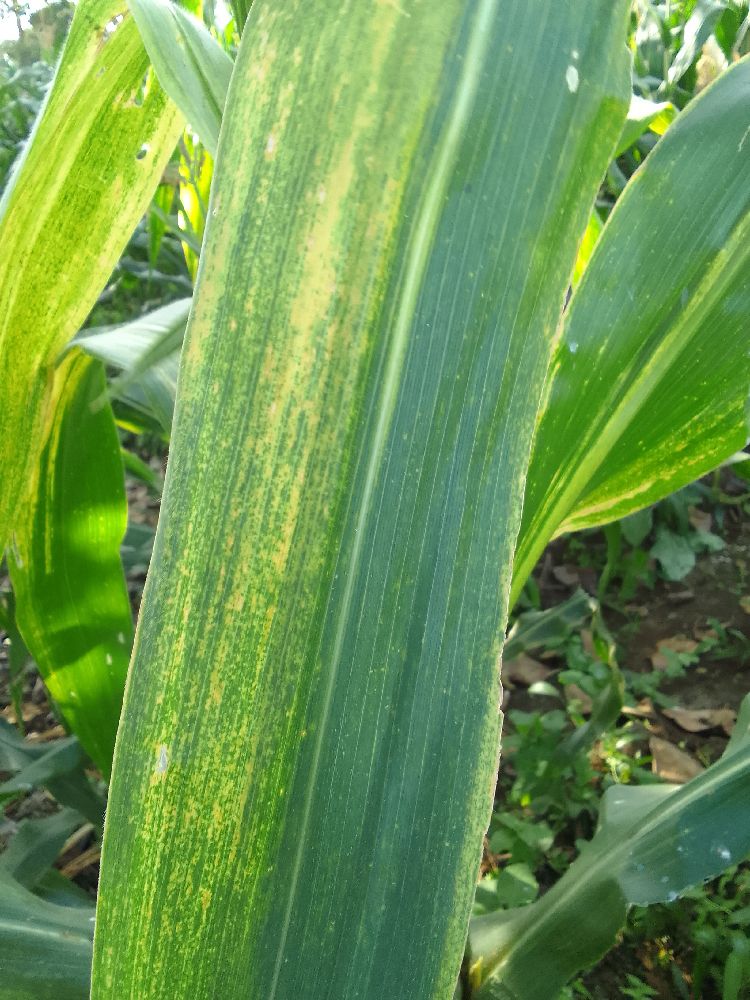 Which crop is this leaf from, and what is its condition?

maize, maize lethal necrosis
